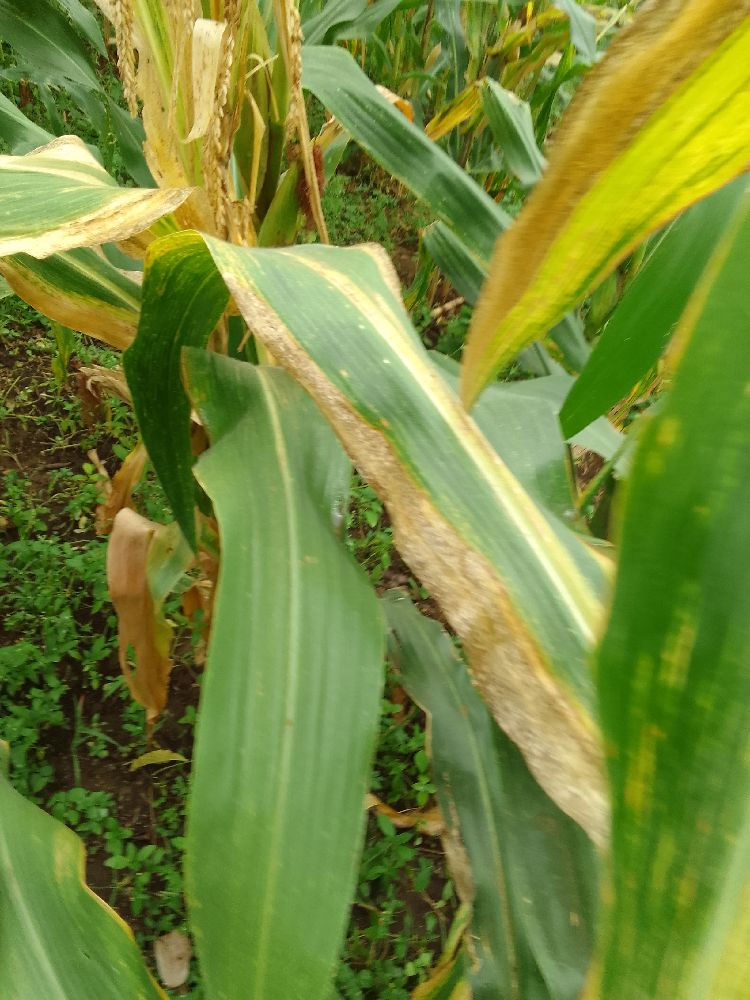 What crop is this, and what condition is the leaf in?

maize, maize lethal necrosis
